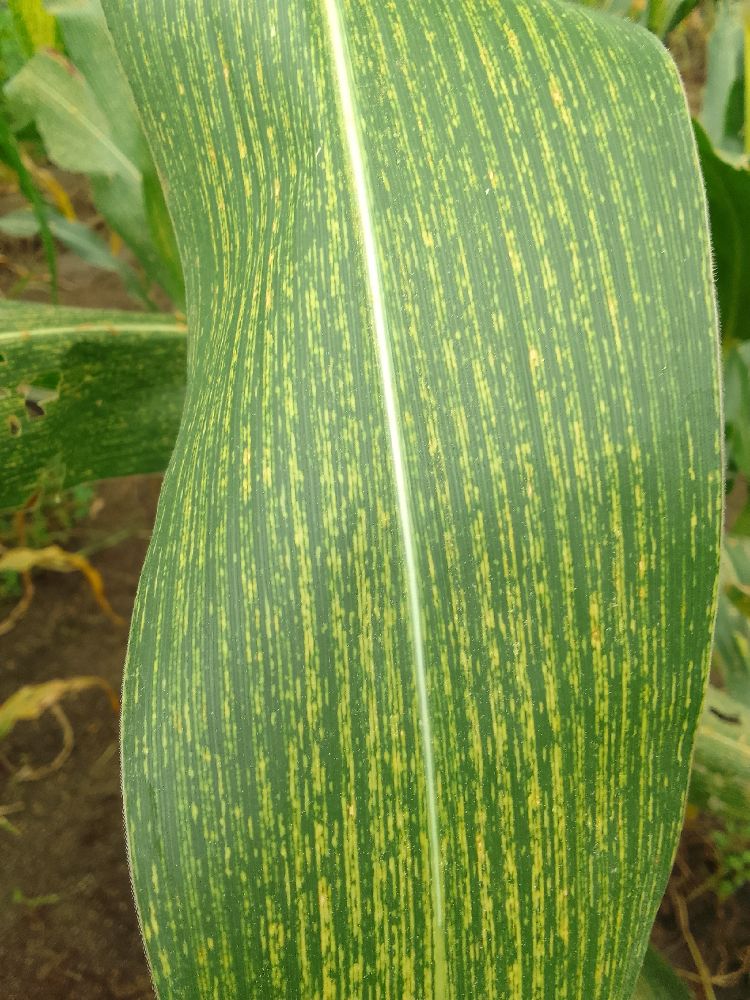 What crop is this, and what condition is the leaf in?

maize, maize streak virus
